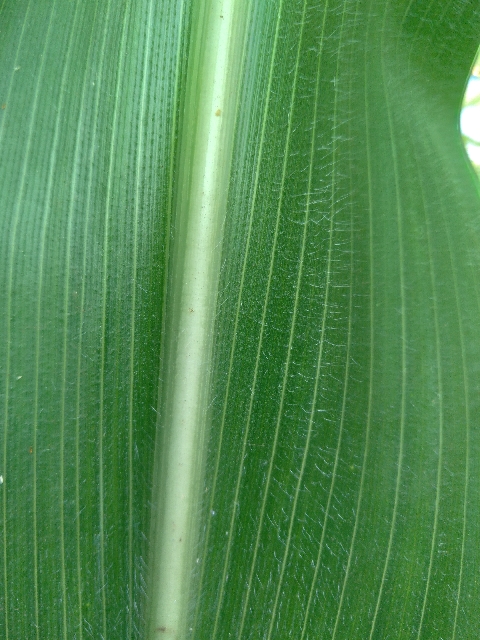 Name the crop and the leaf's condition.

maize, healthy
